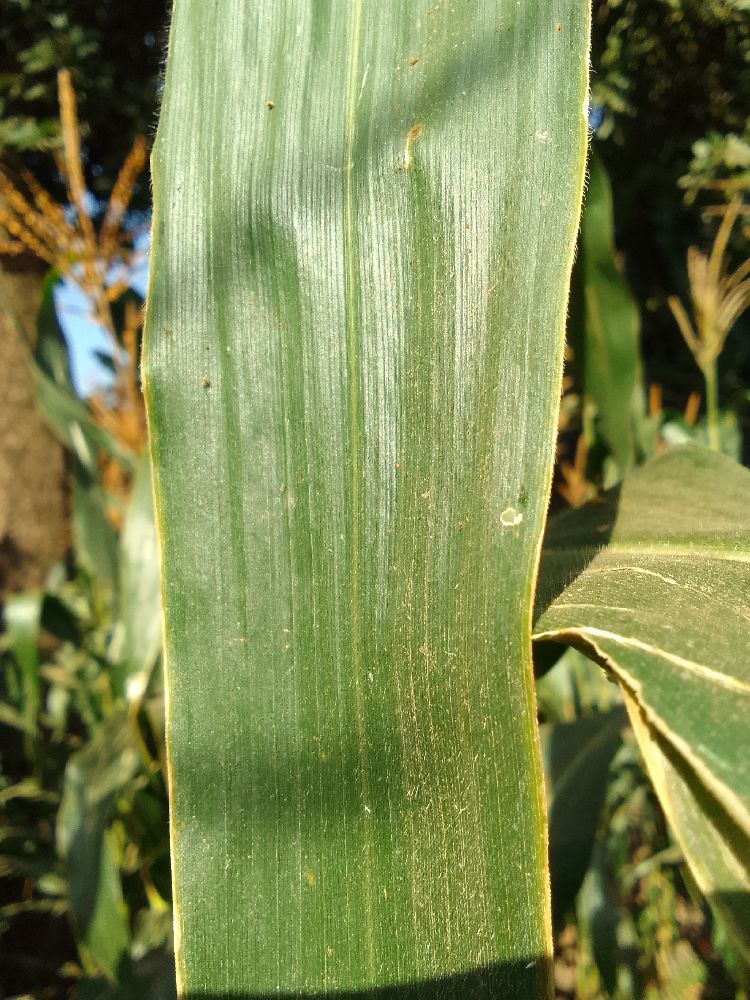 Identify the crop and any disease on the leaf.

maize, healthy
